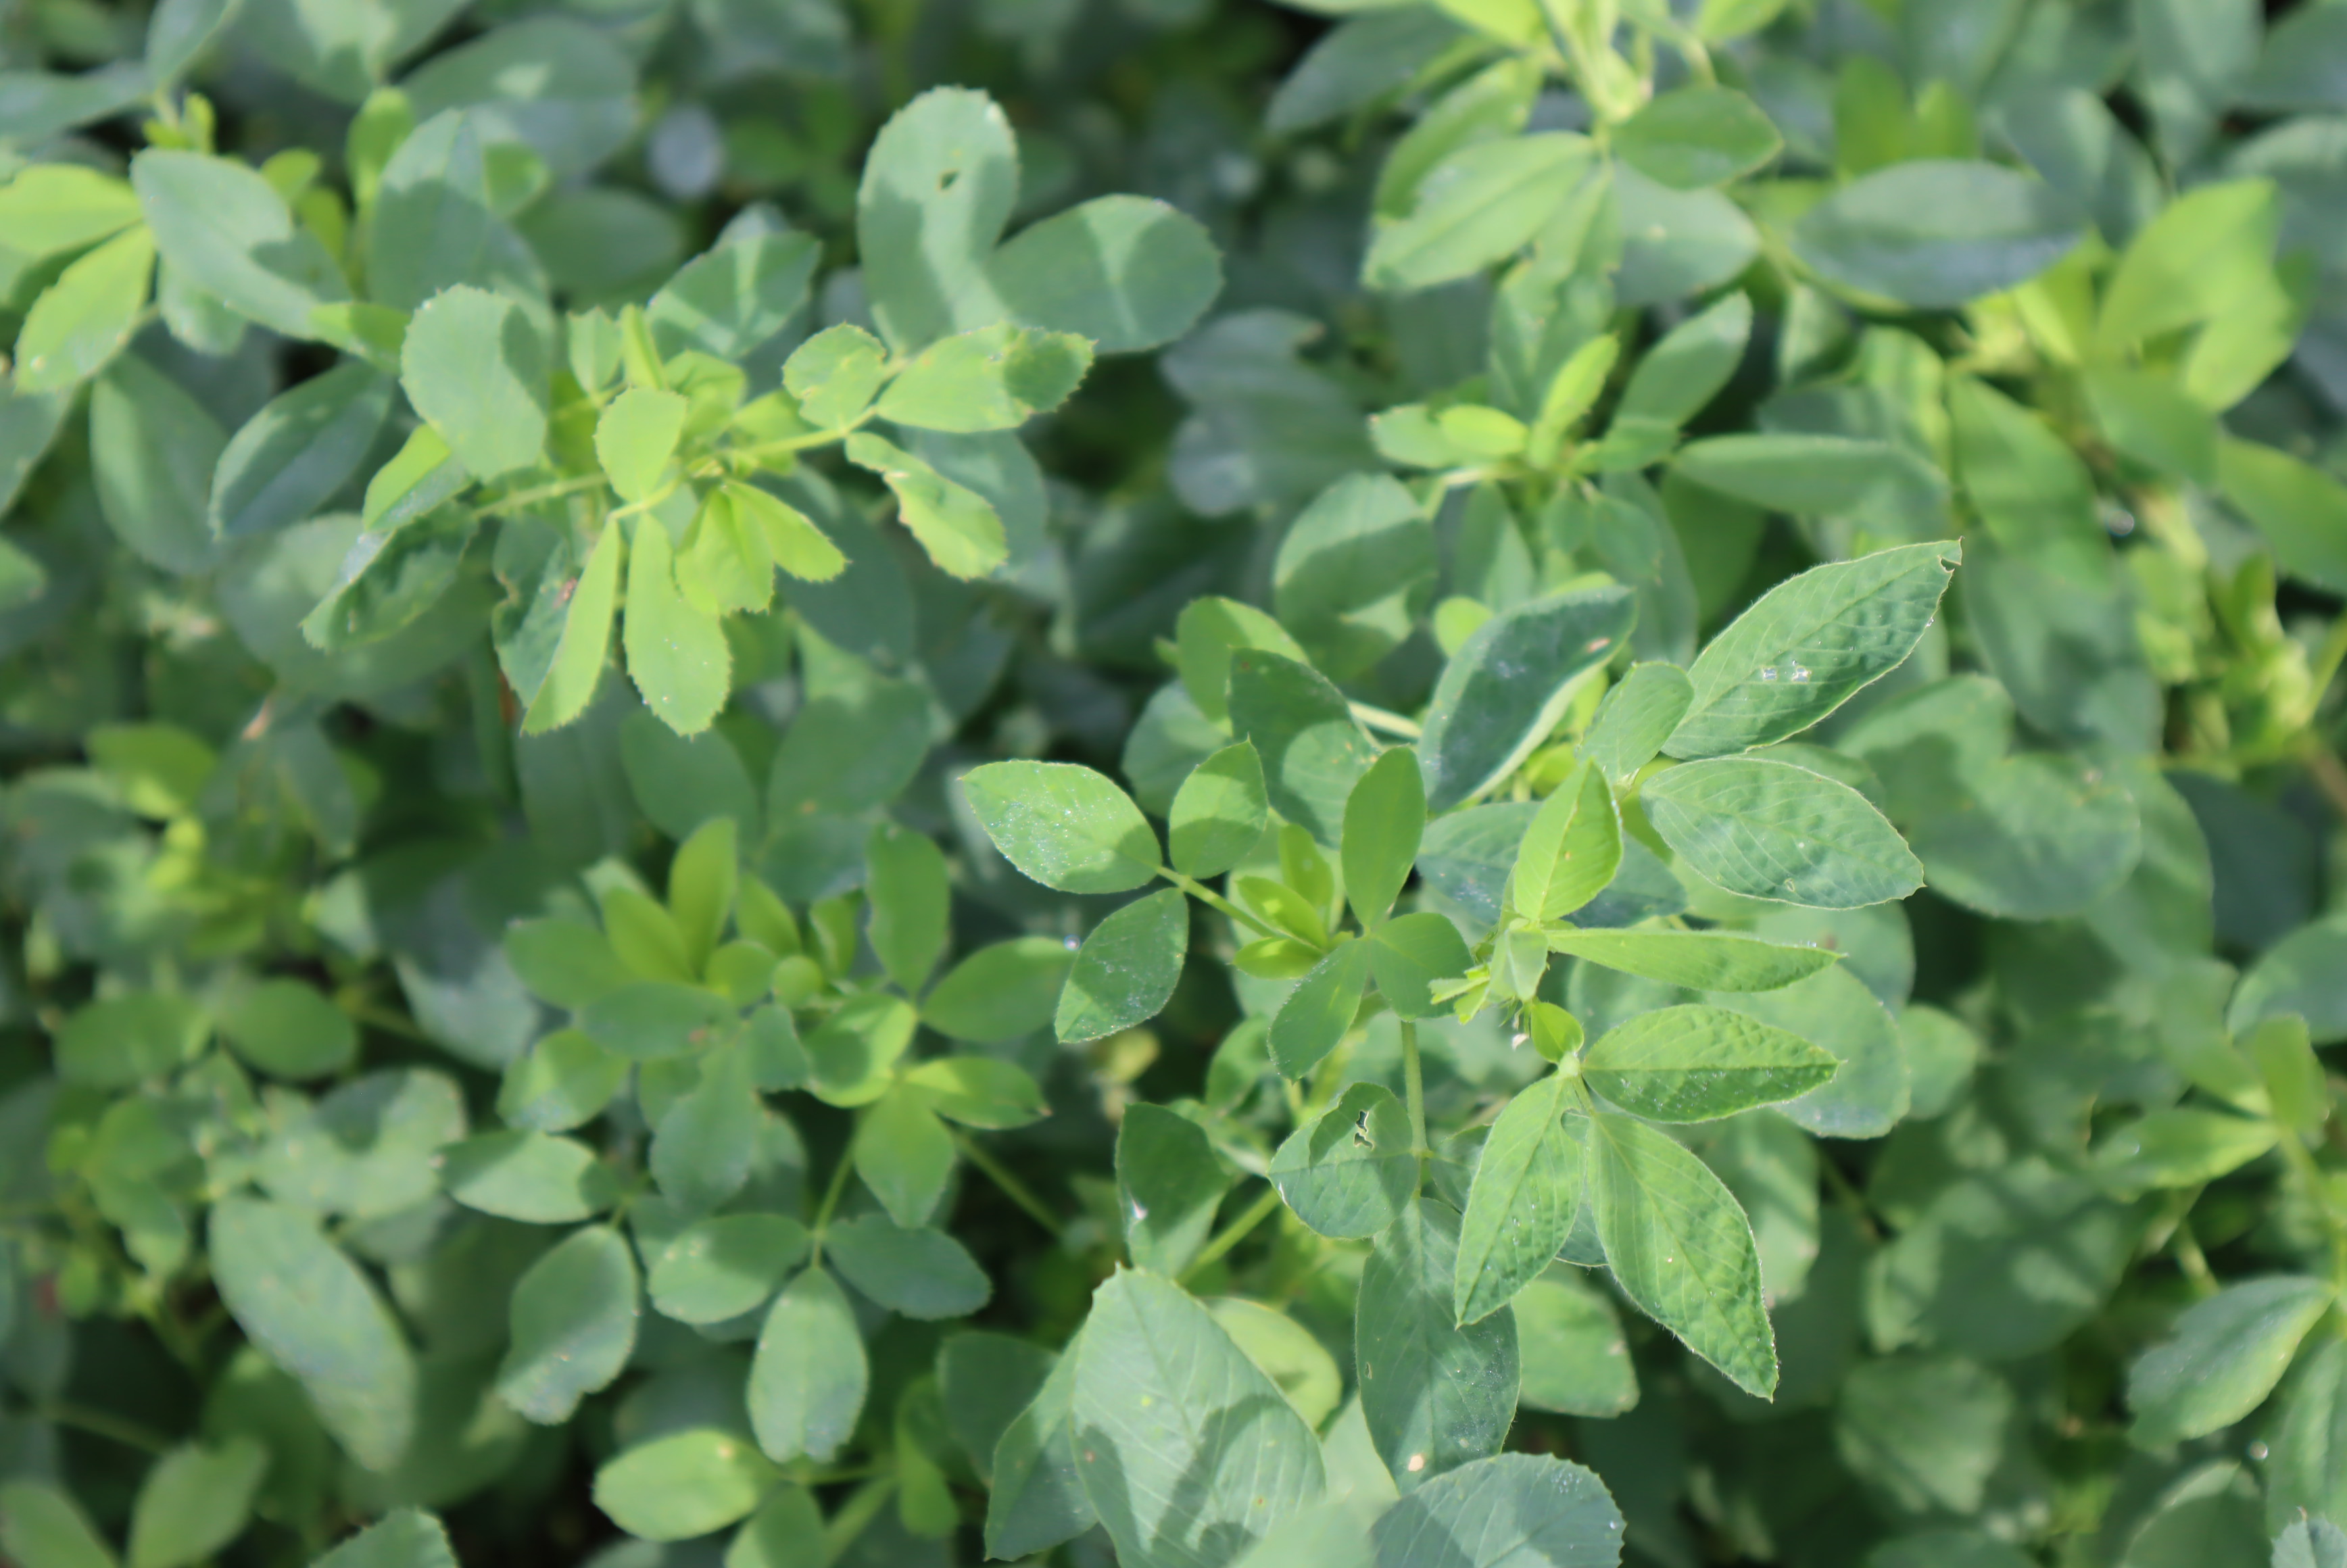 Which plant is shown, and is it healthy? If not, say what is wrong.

alfalfa, healthy
